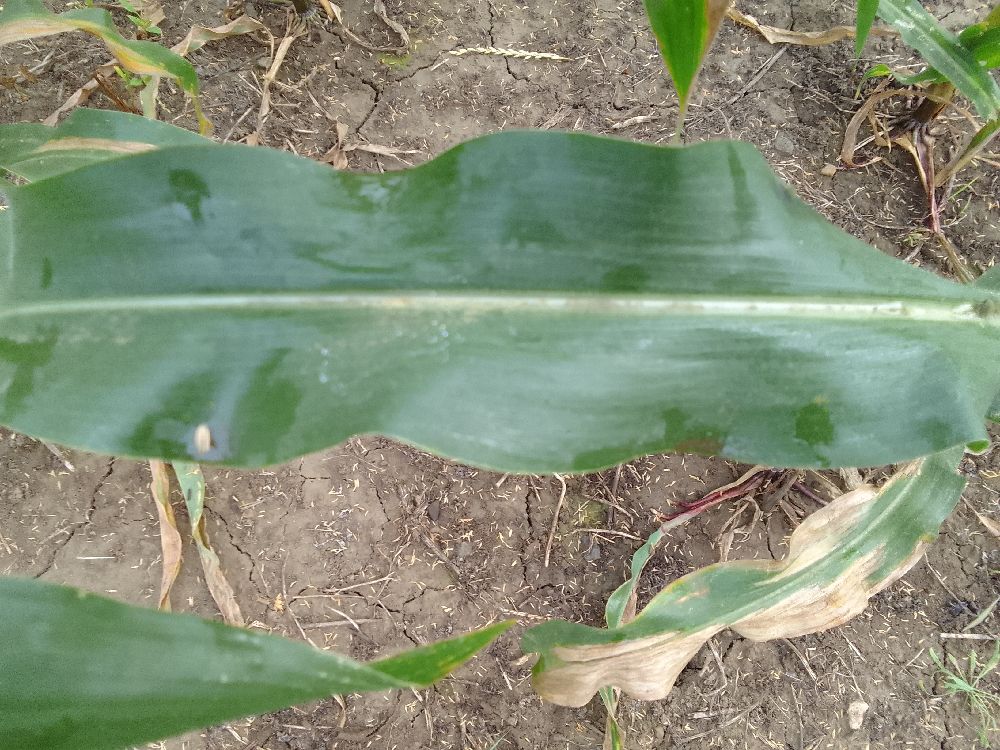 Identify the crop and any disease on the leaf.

maize, healthy
